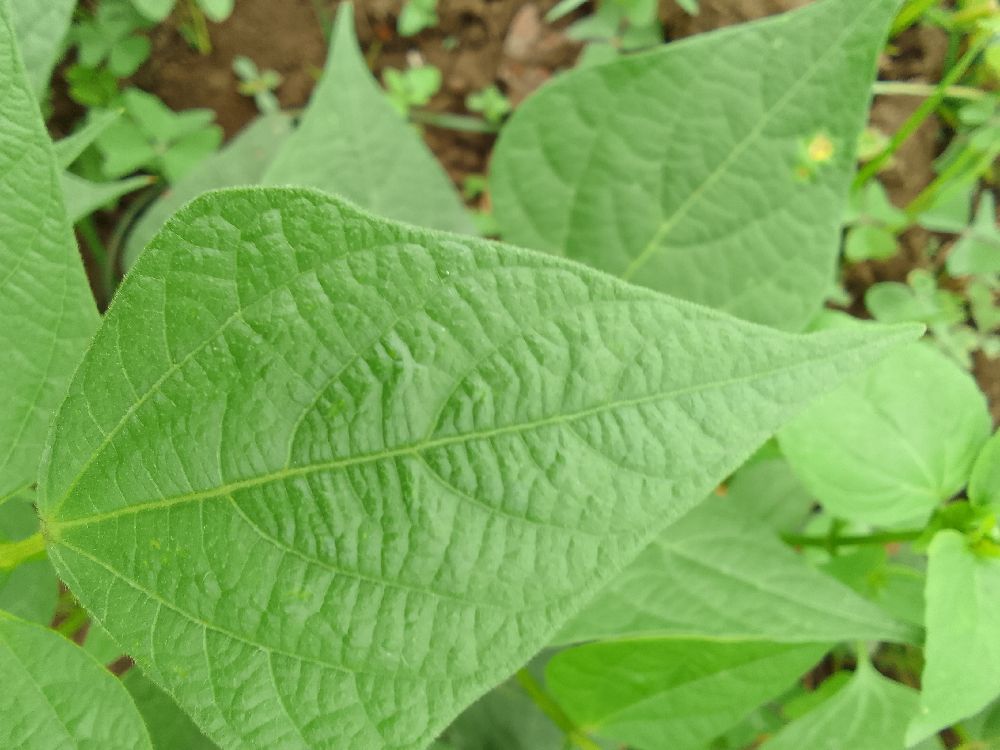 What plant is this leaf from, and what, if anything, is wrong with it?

common bean, healthy
